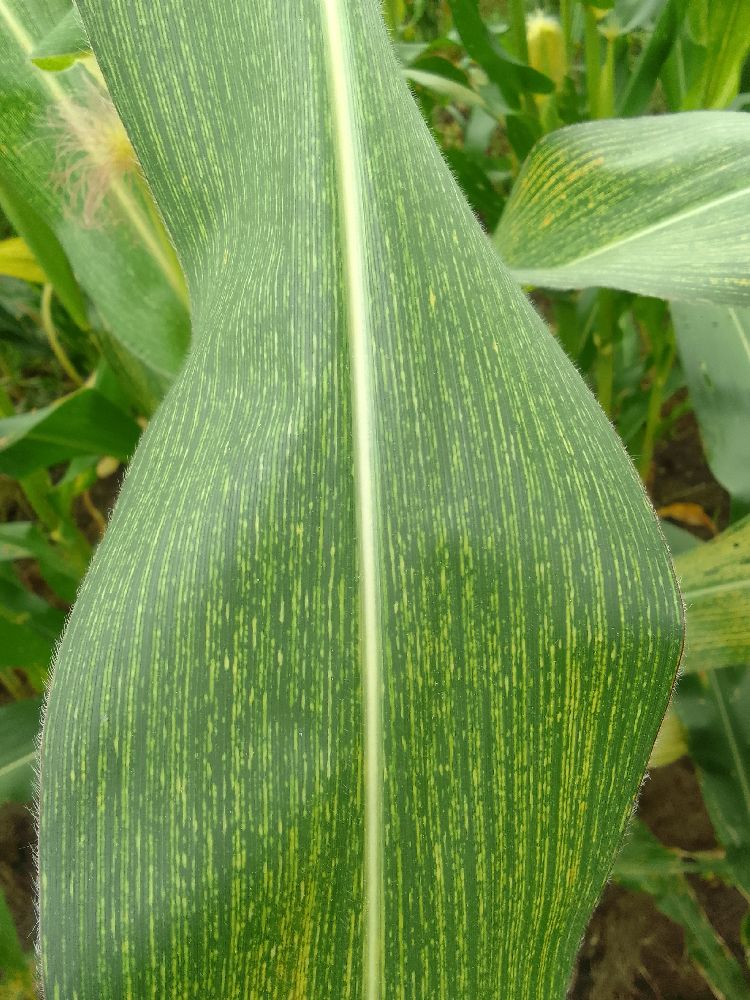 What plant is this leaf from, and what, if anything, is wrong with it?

maize, maize streak virus
